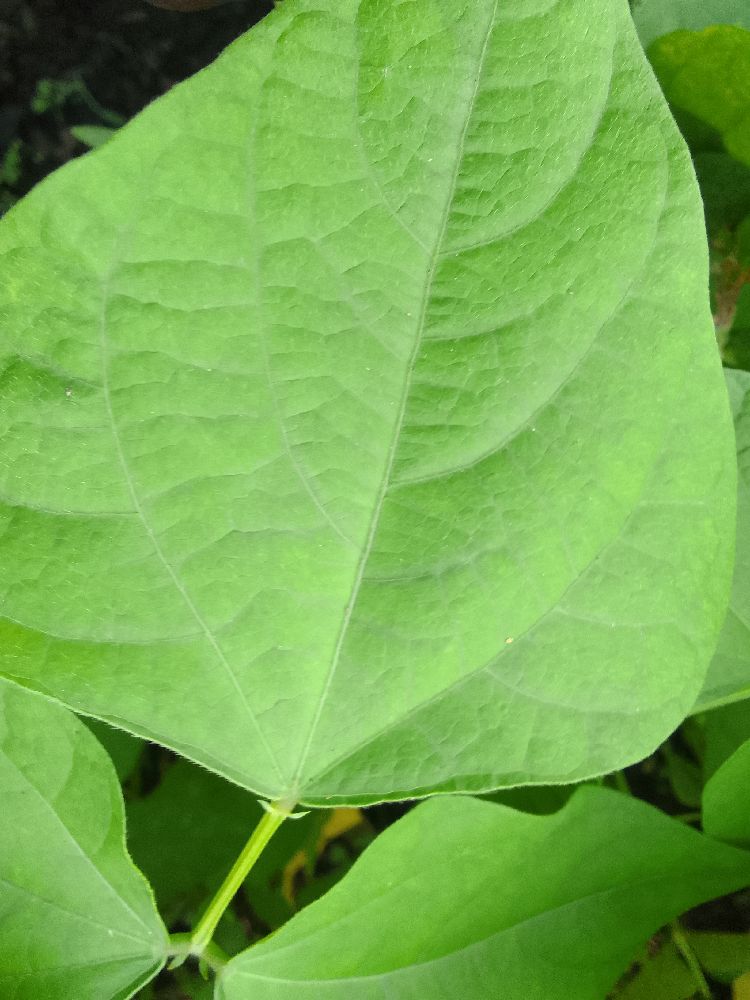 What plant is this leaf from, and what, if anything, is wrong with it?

common bean, healthy
